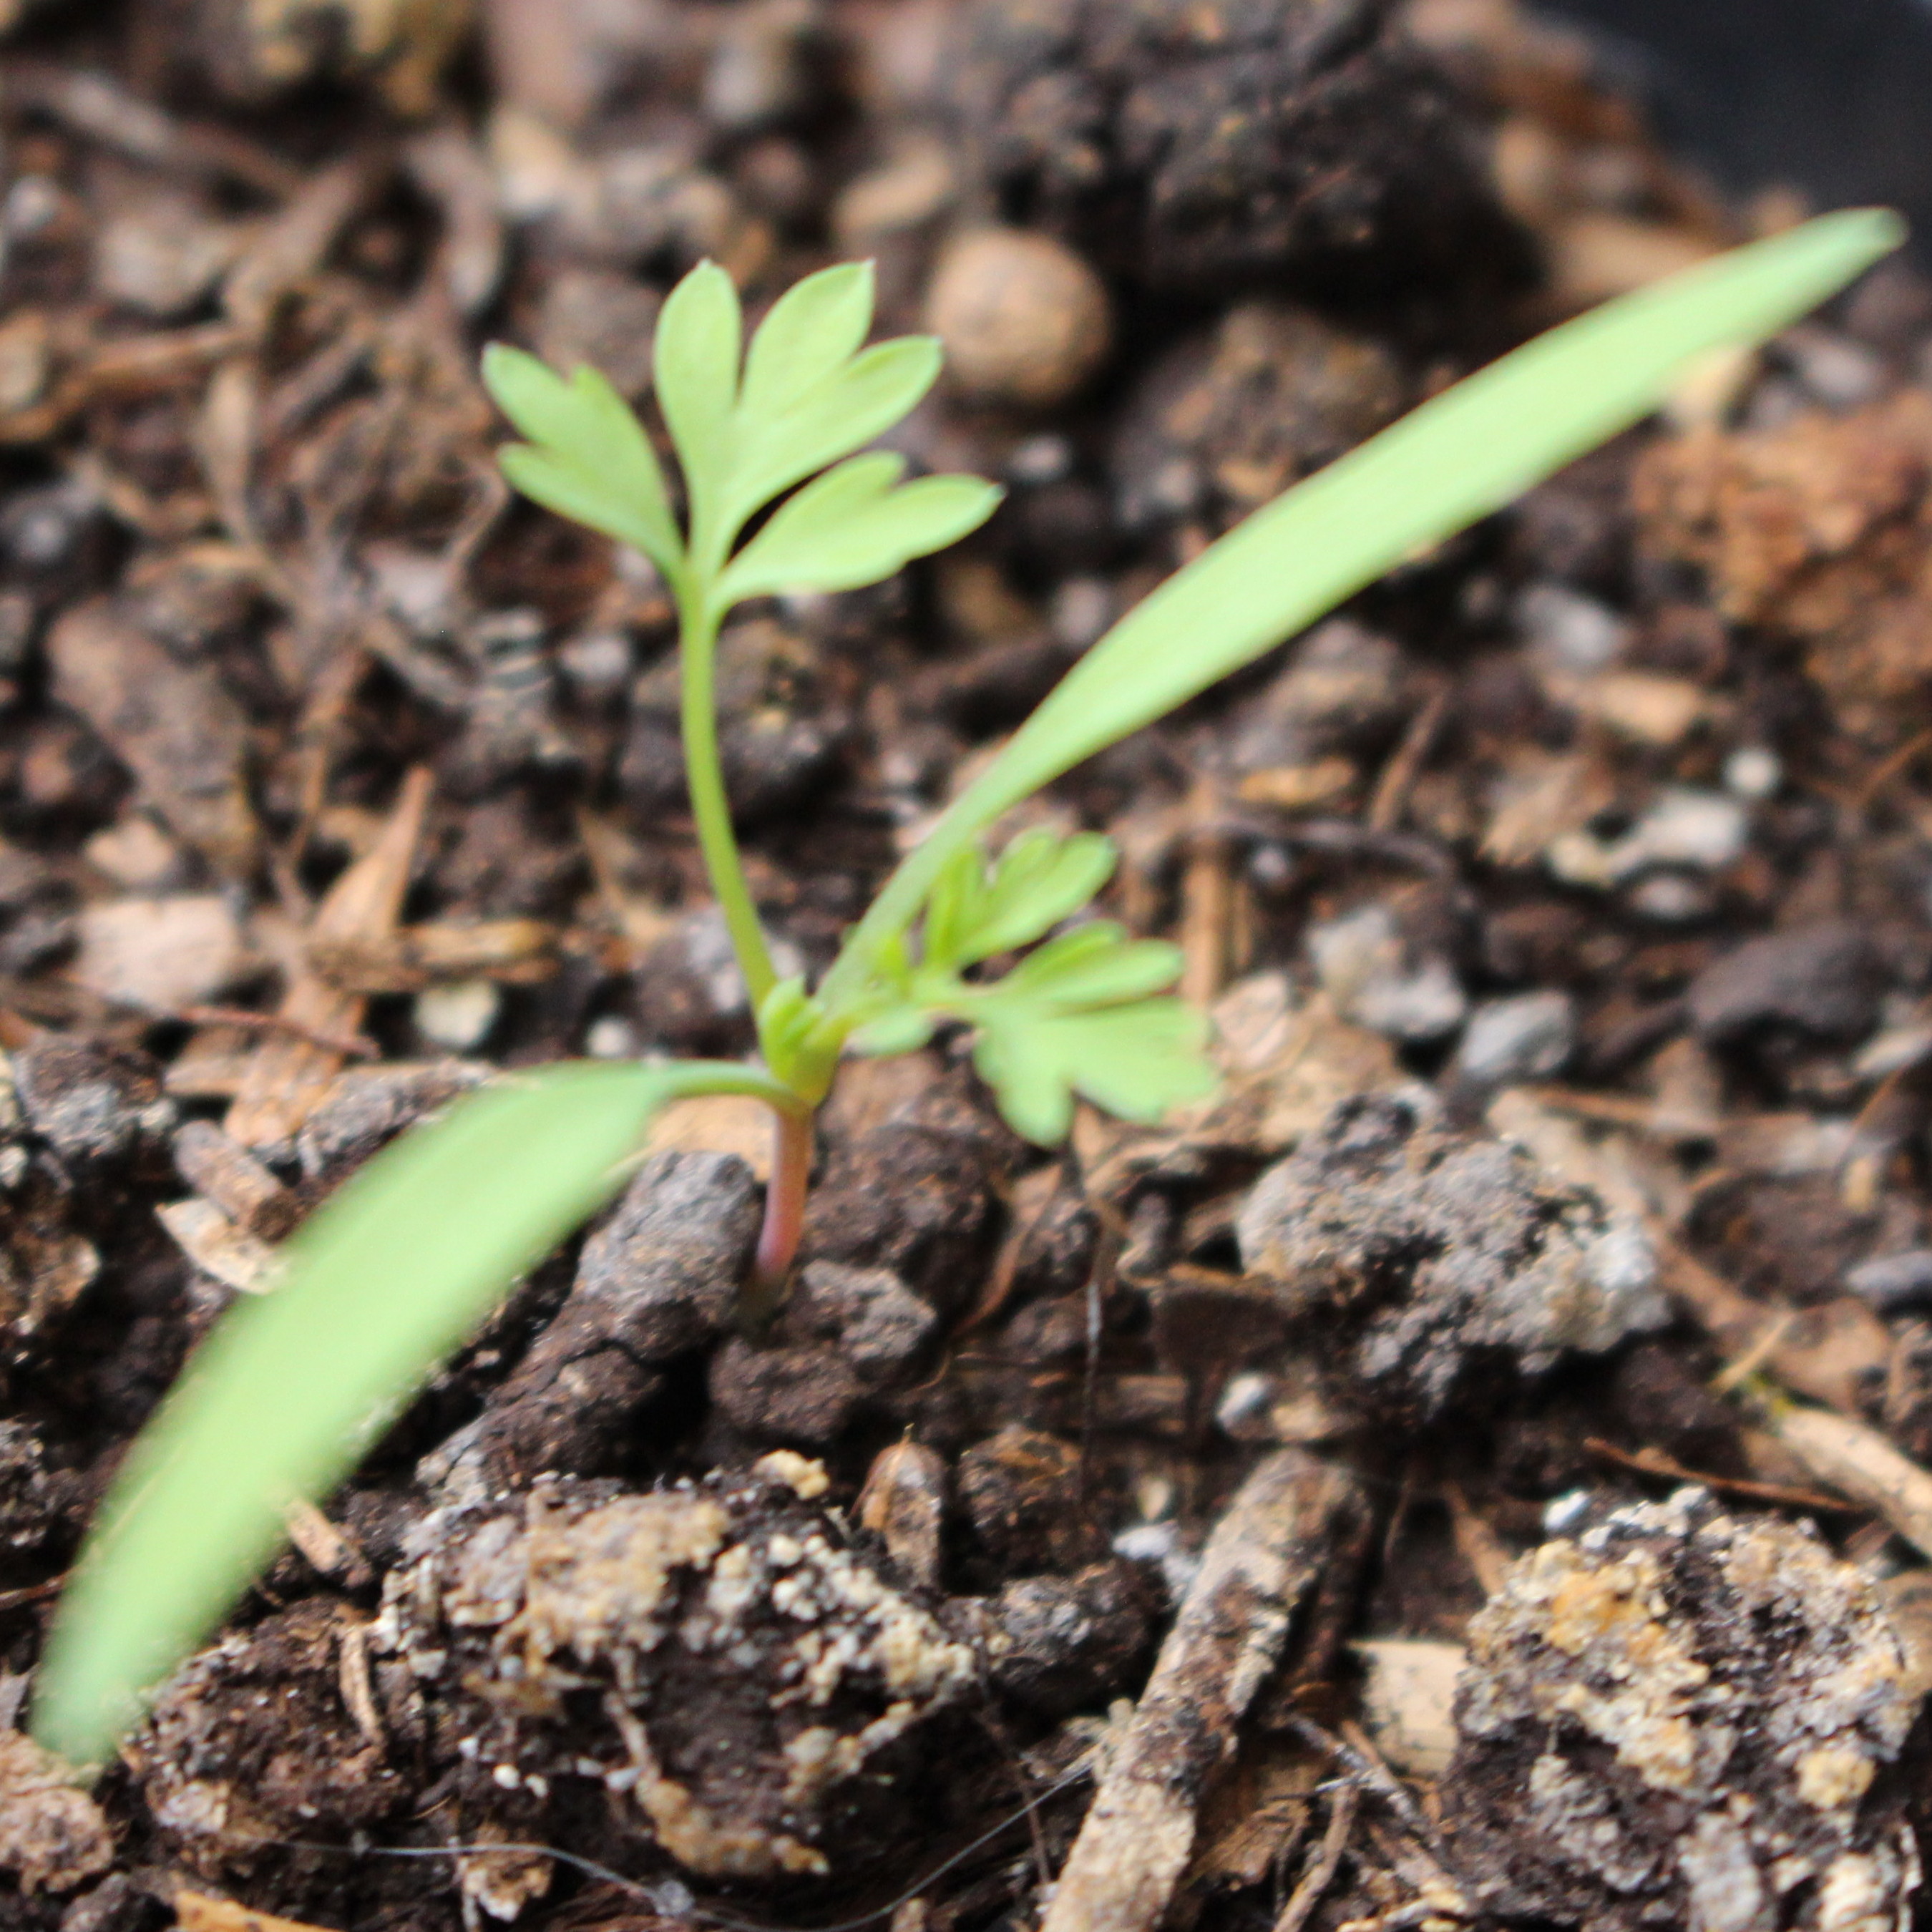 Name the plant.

Fumaria officinalis
